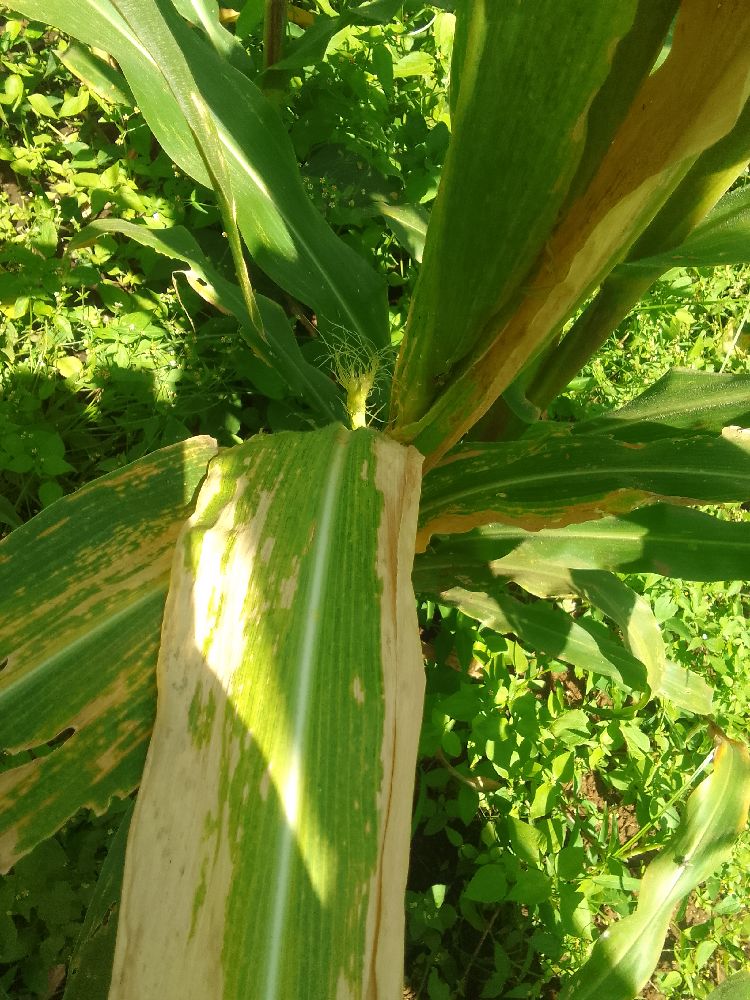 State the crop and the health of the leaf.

maize, maize lethal necrosis
